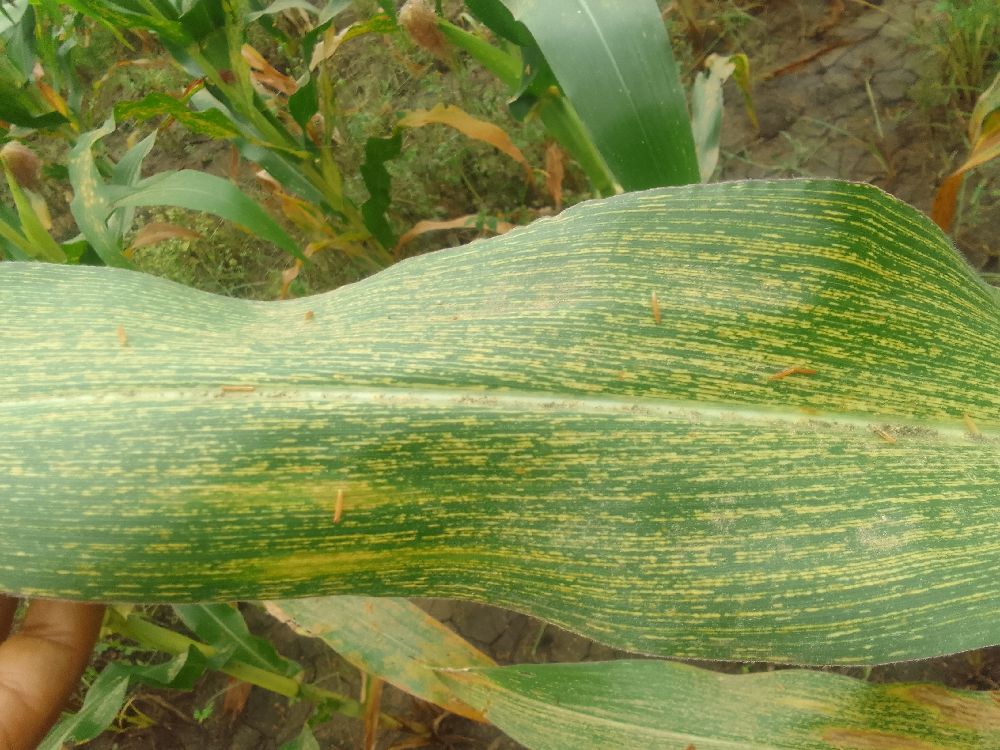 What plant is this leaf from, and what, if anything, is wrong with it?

maize, maize streak virus
